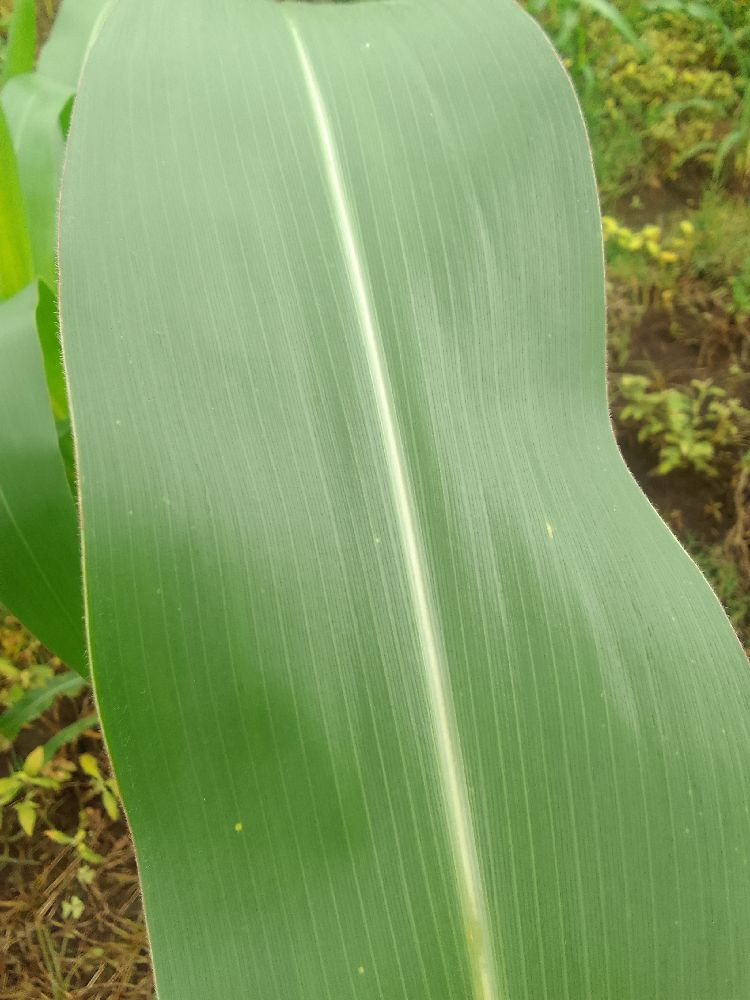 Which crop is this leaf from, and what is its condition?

maize, healthy
